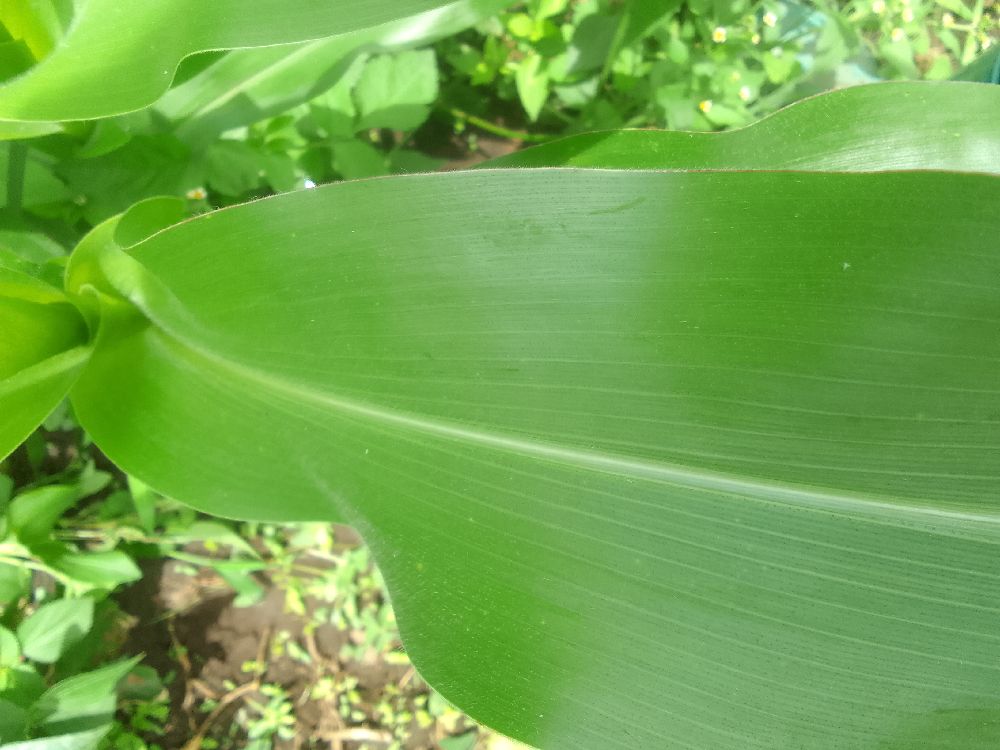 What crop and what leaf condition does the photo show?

maize, healthy
